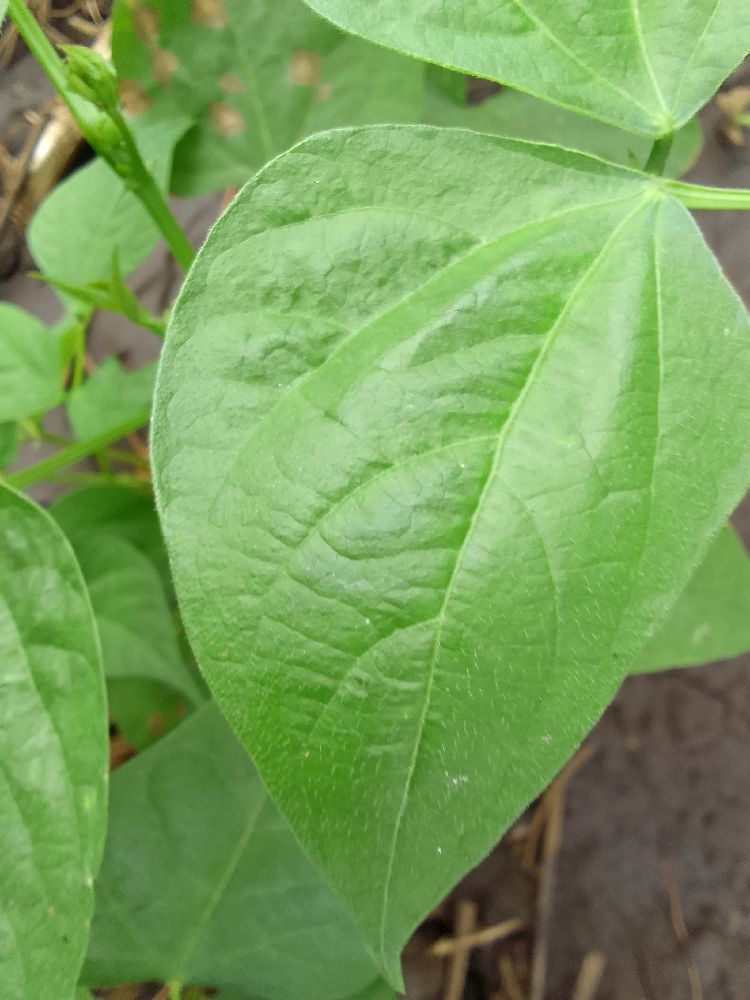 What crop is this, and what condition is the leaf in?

common bean, healthy
